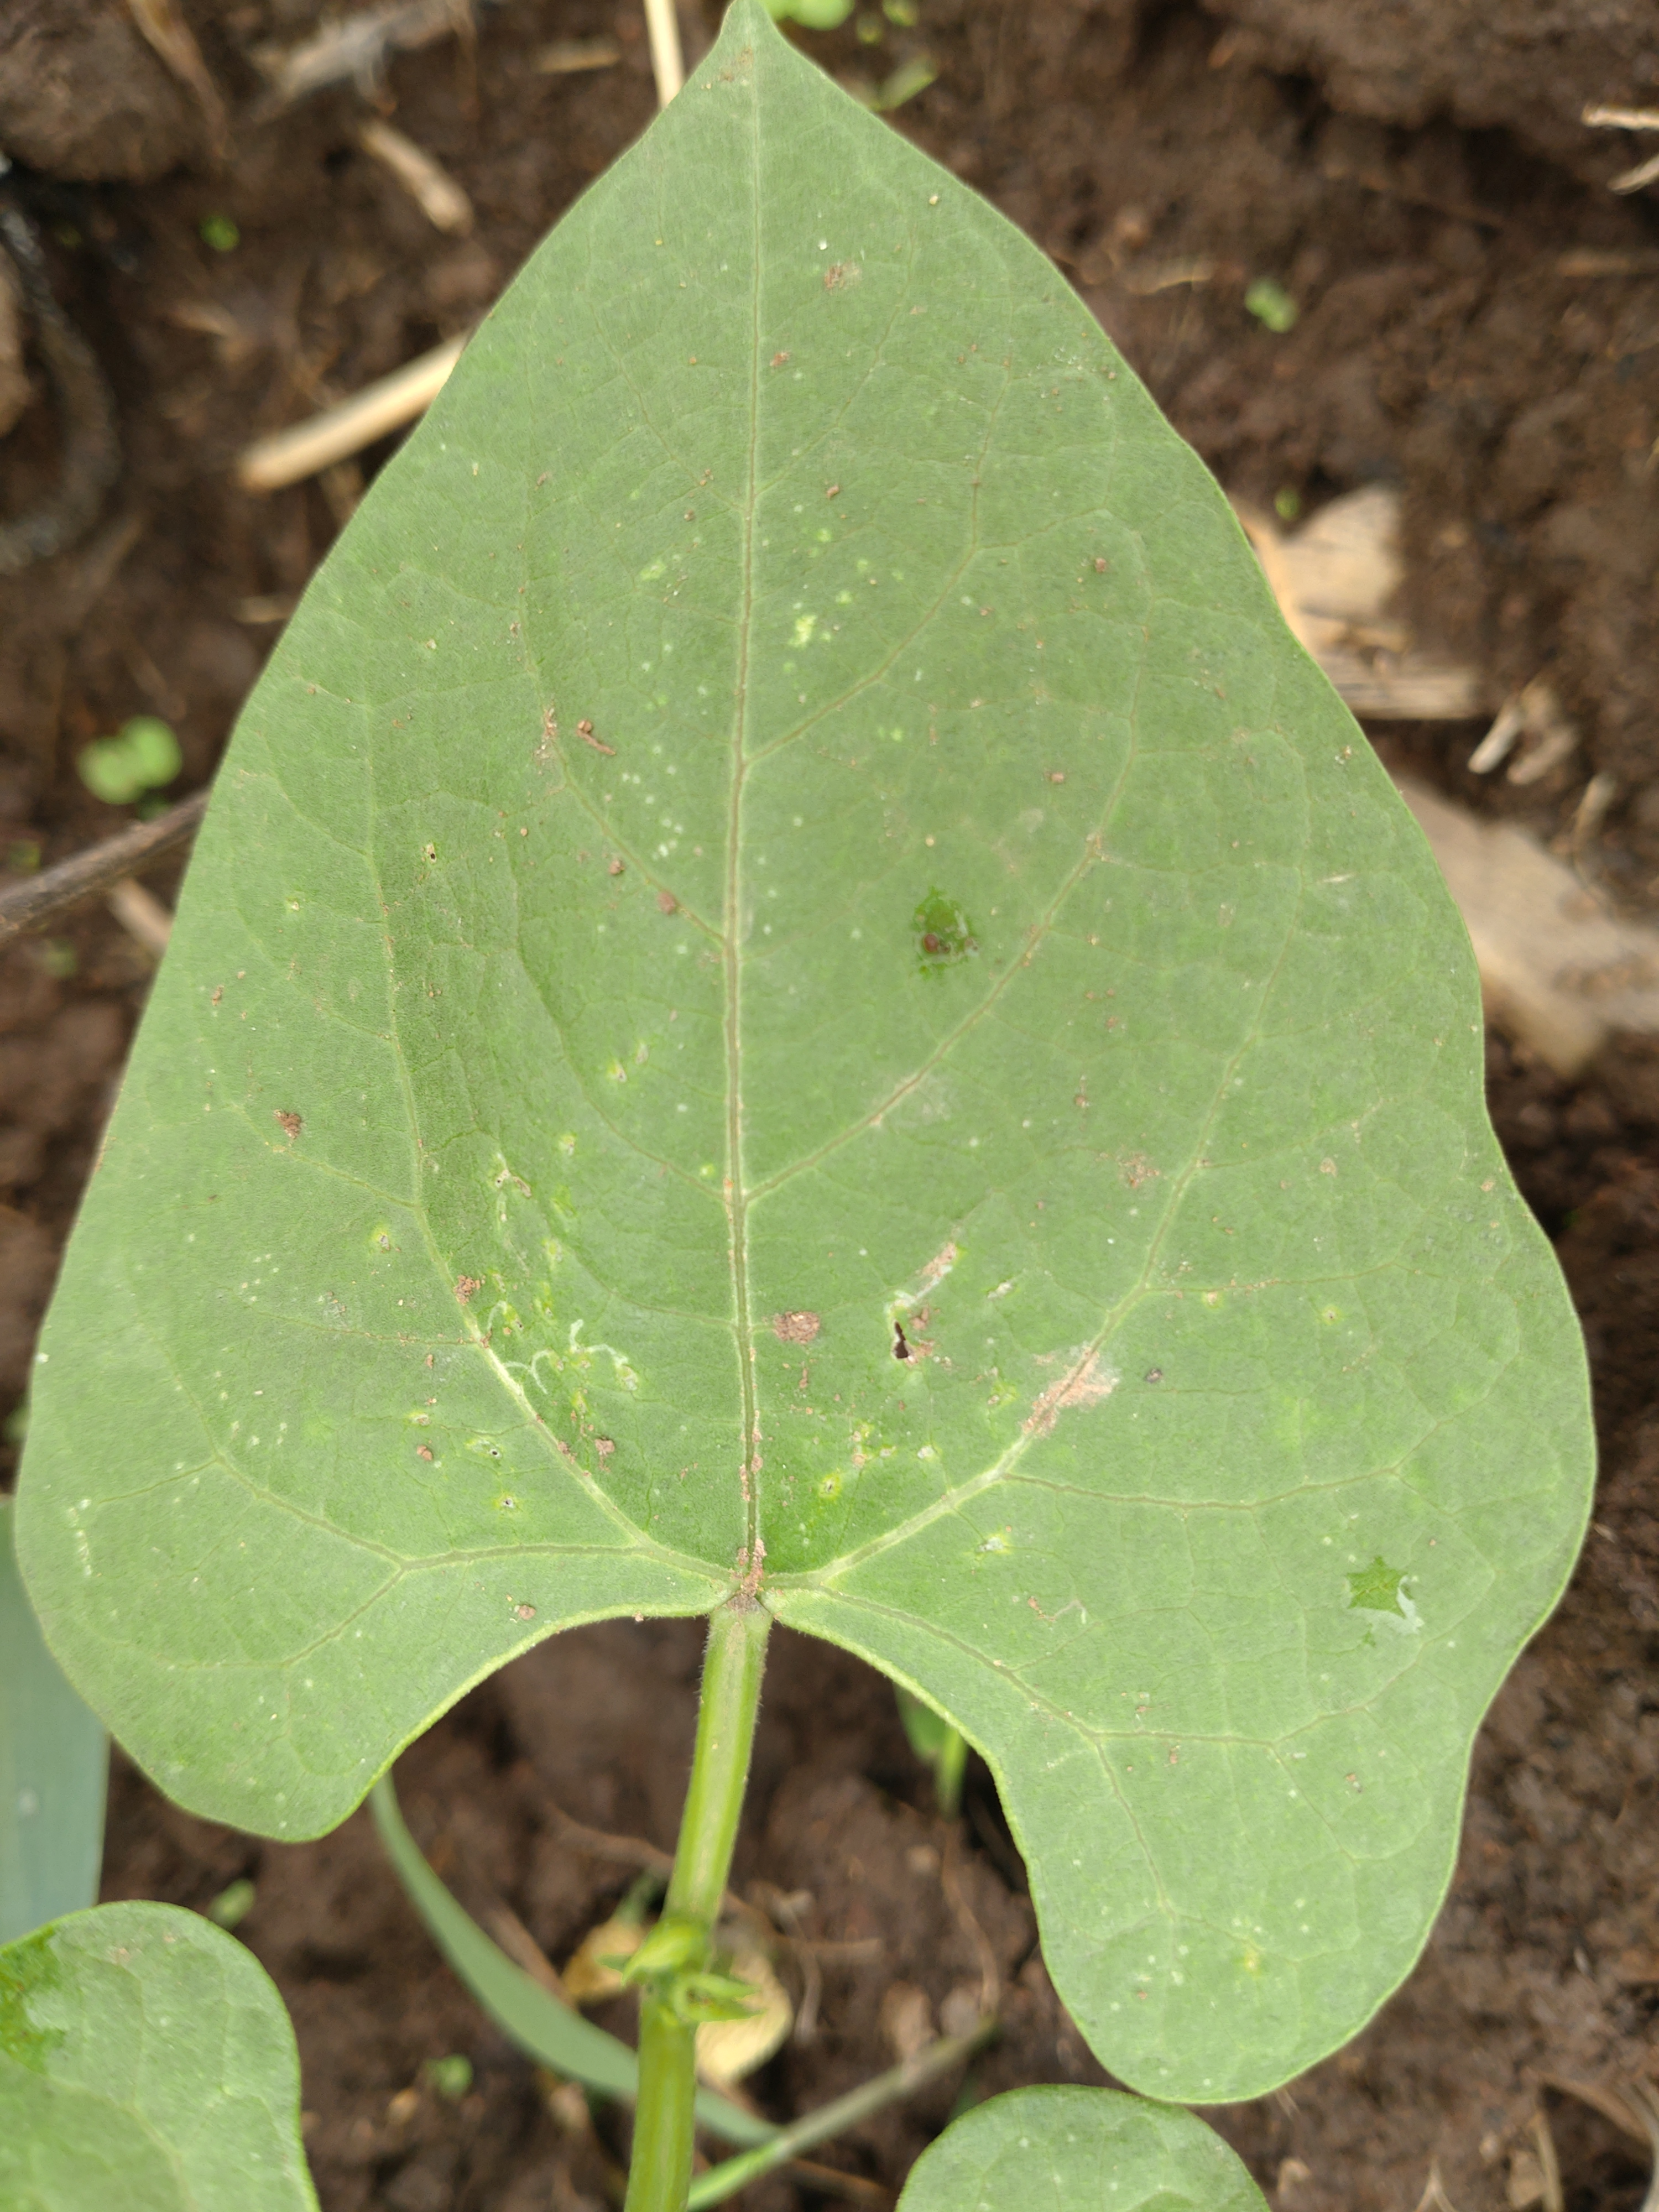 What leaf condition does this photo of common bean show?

healthy
